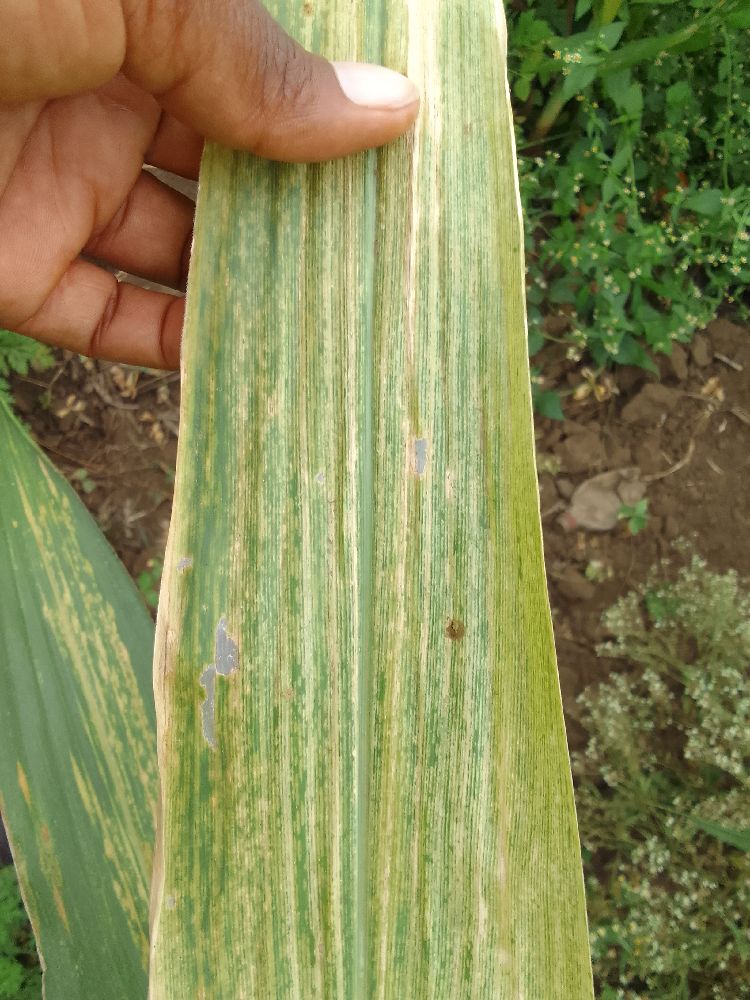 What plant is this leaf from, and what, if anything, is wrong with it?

maize, maize lethal necrosis
